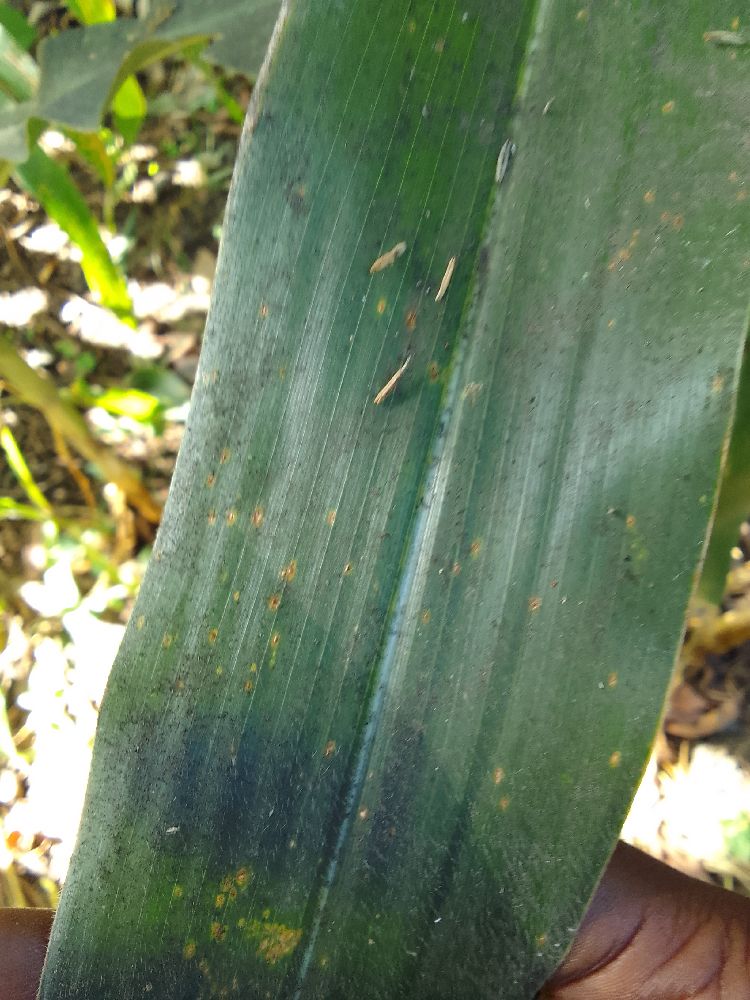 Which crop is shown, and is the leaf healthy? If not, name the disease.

maize, healthy
